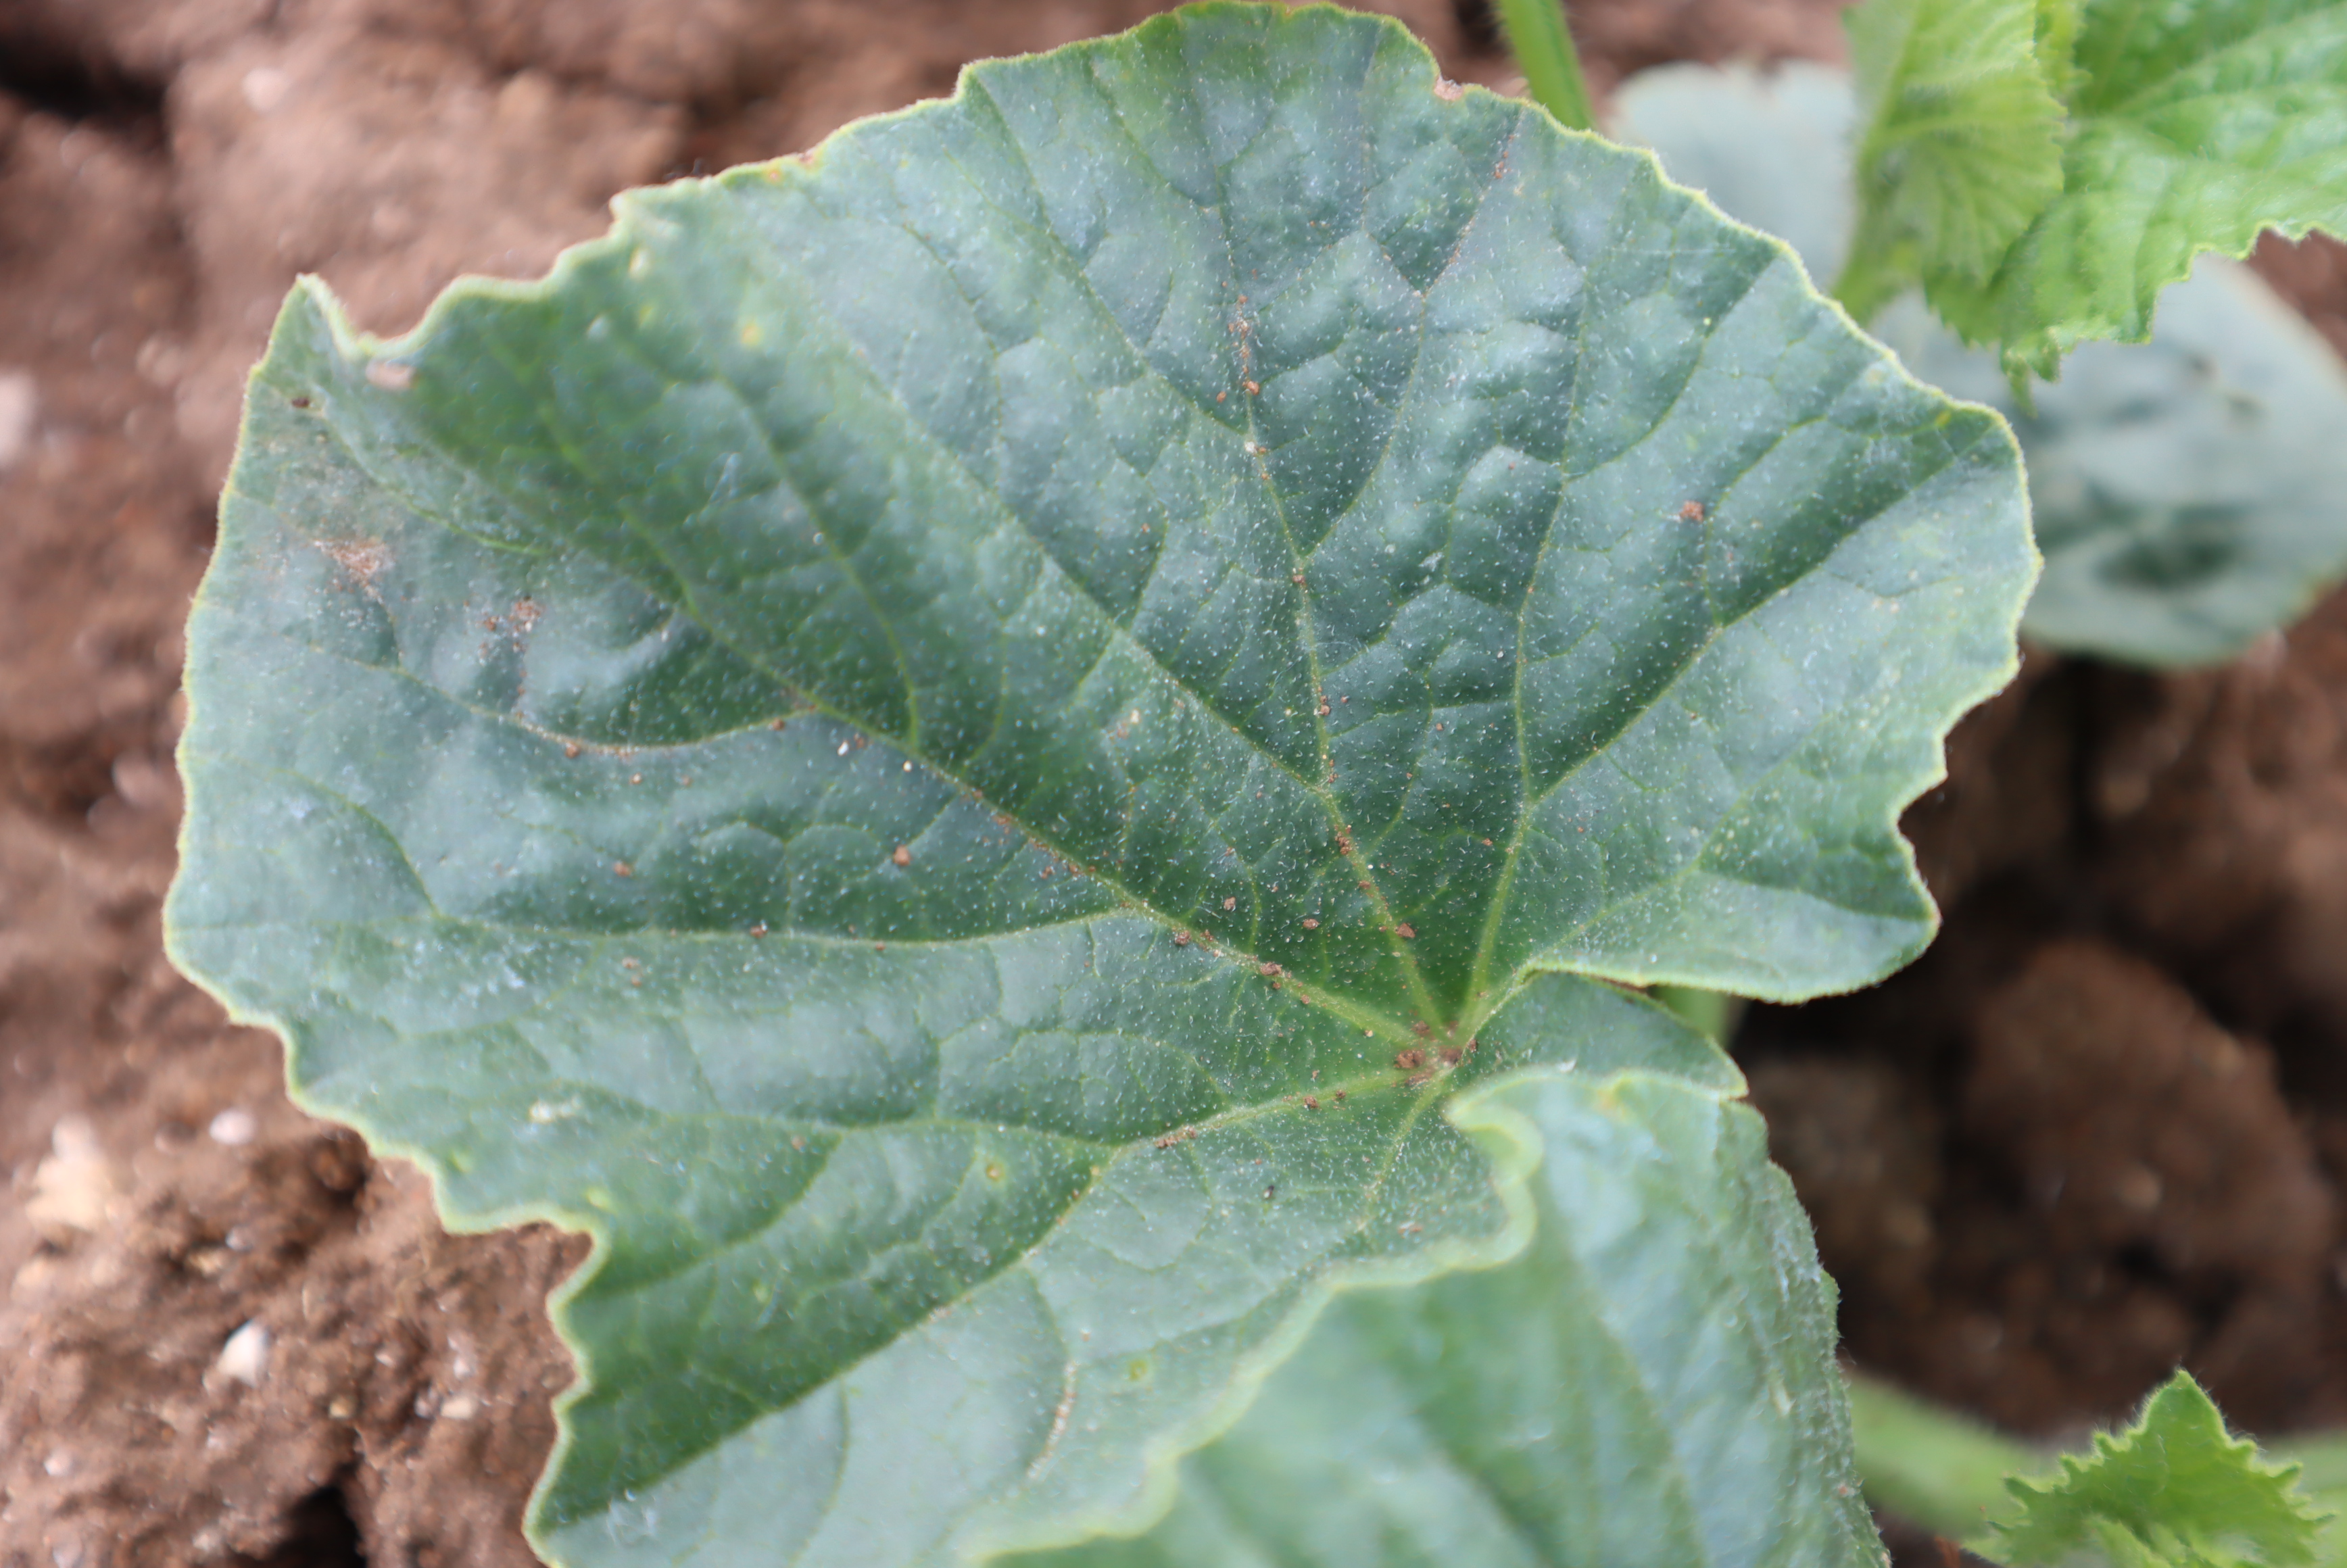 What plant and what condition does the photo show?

melon, healthy
